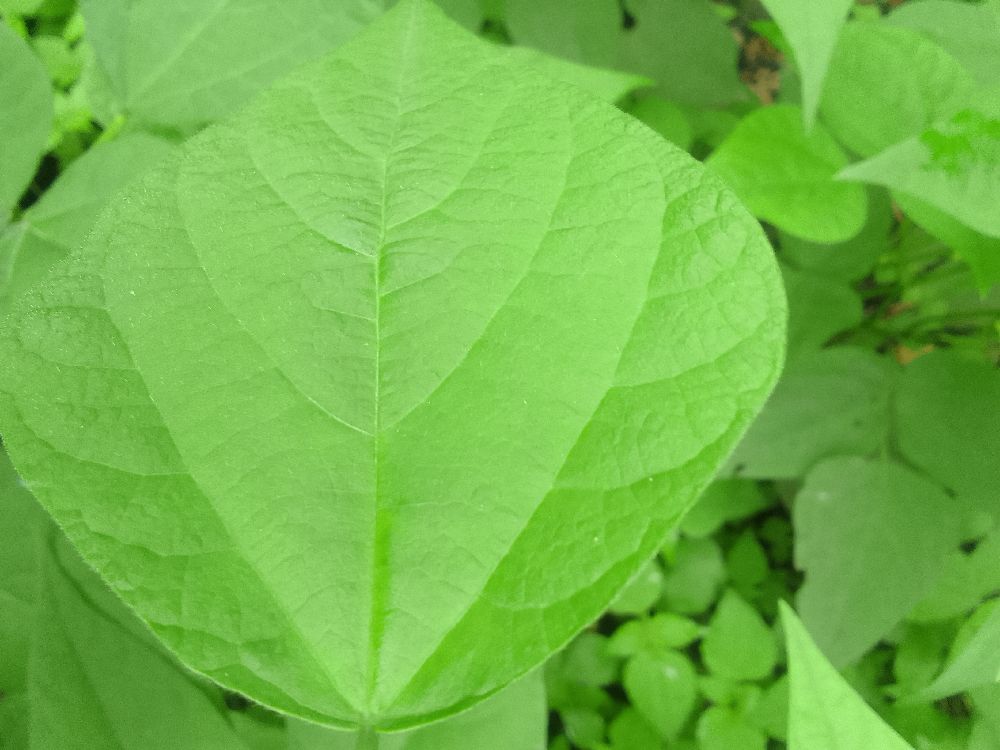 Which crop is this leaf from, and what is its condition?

common bean, healthy
